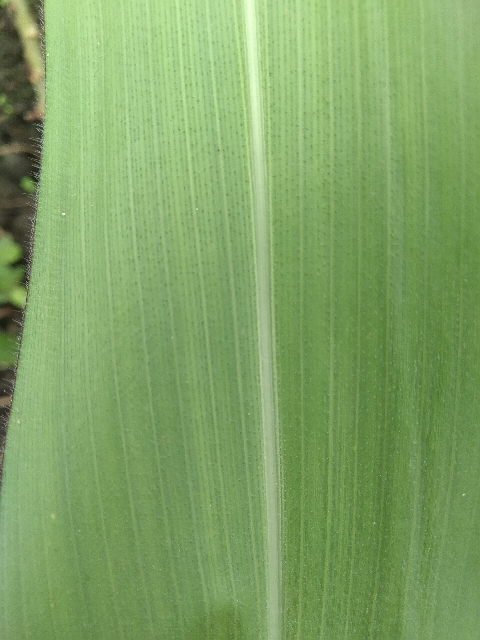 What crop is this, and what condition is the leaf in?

maize, healthy
